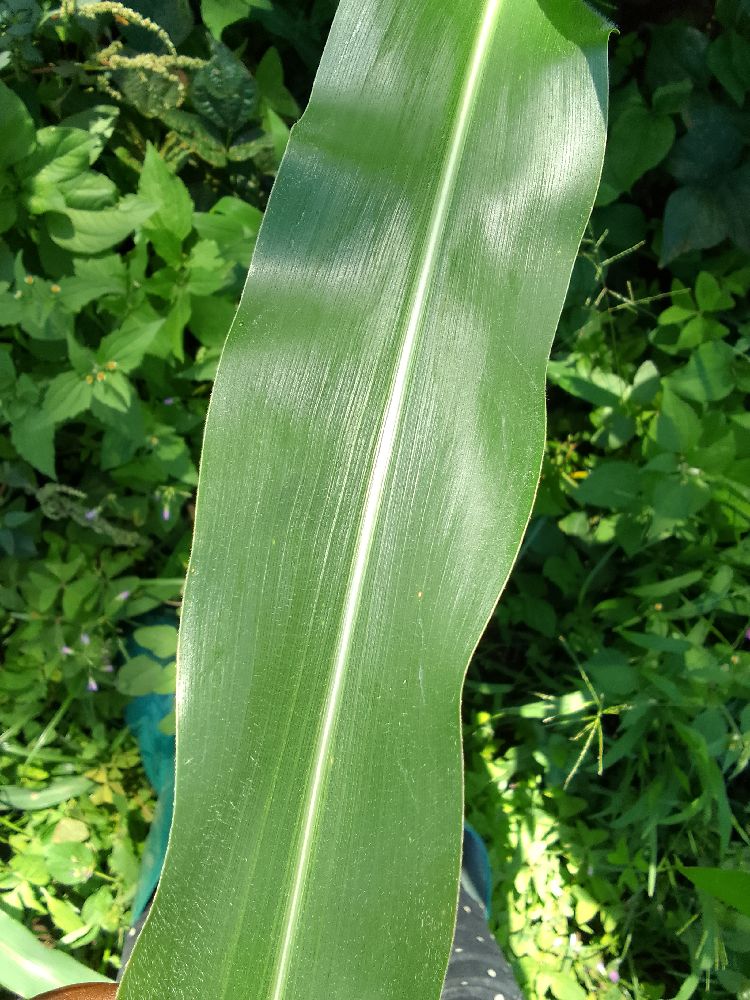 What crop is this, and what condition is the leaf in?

maize, healthy
